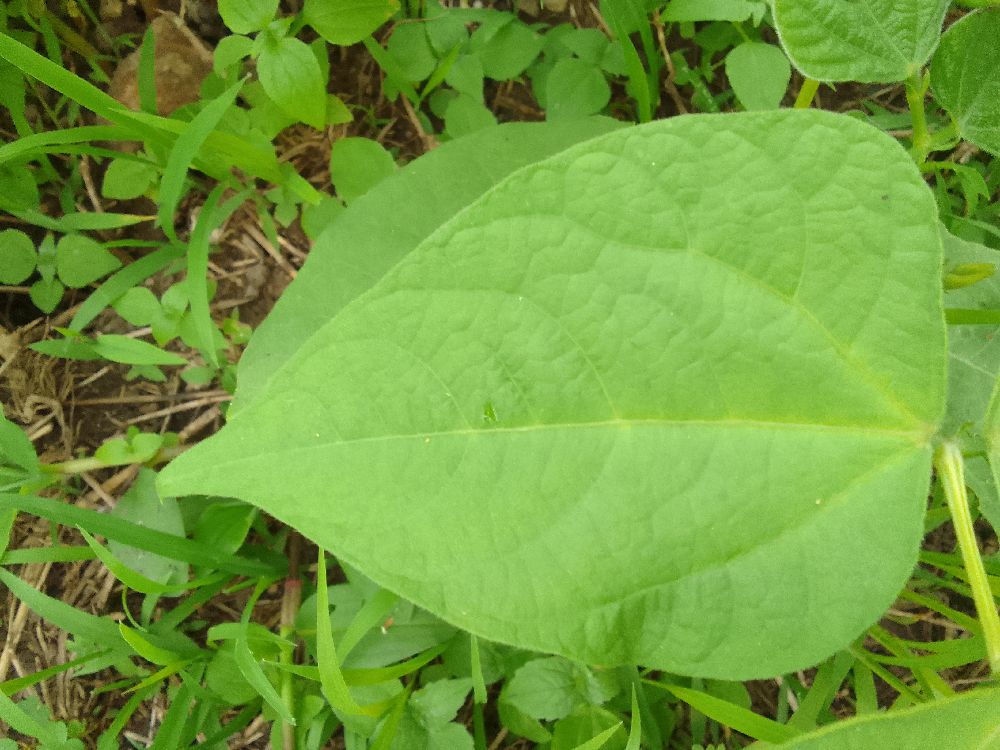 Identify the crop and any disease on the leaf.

common bean, healthy
